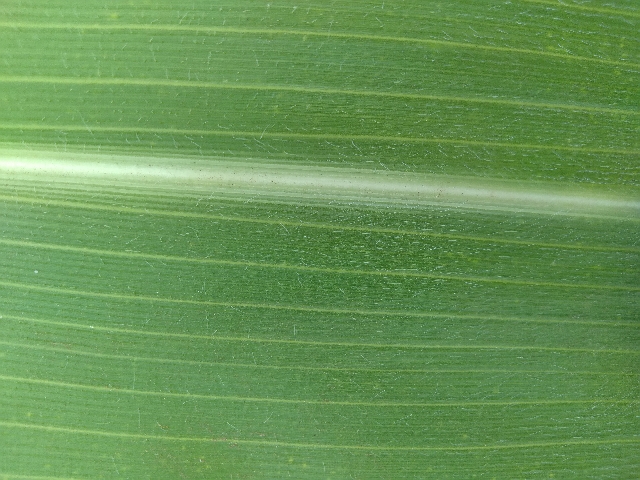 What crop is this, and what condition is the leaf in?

maize, healthy
